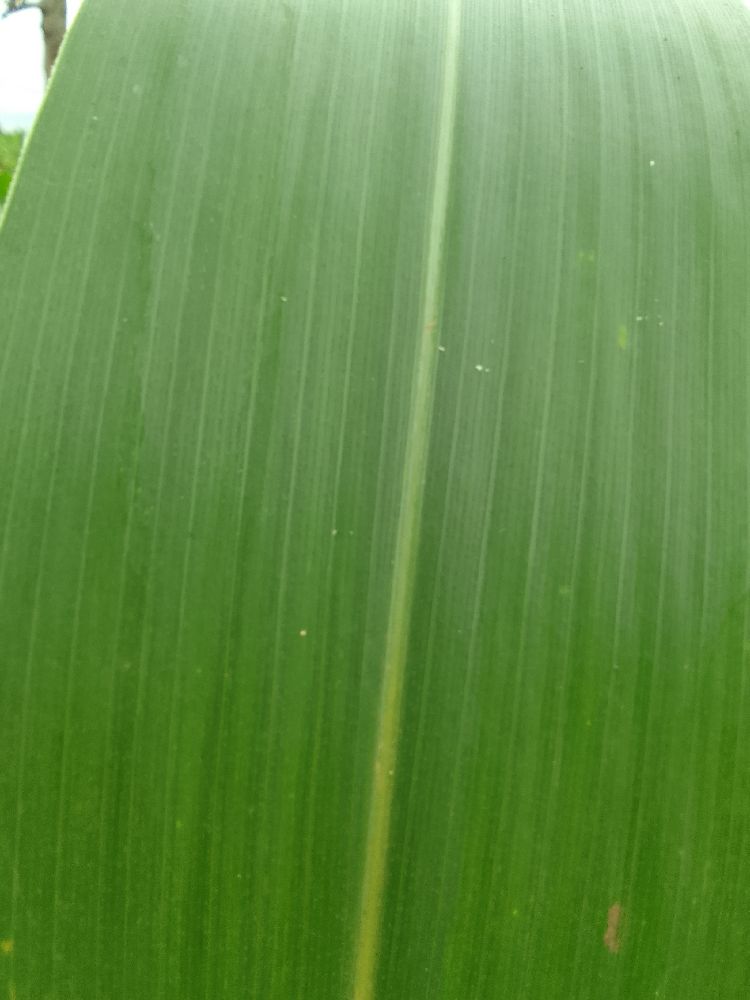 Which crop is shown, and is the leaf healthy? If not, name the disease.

maize, healthy
